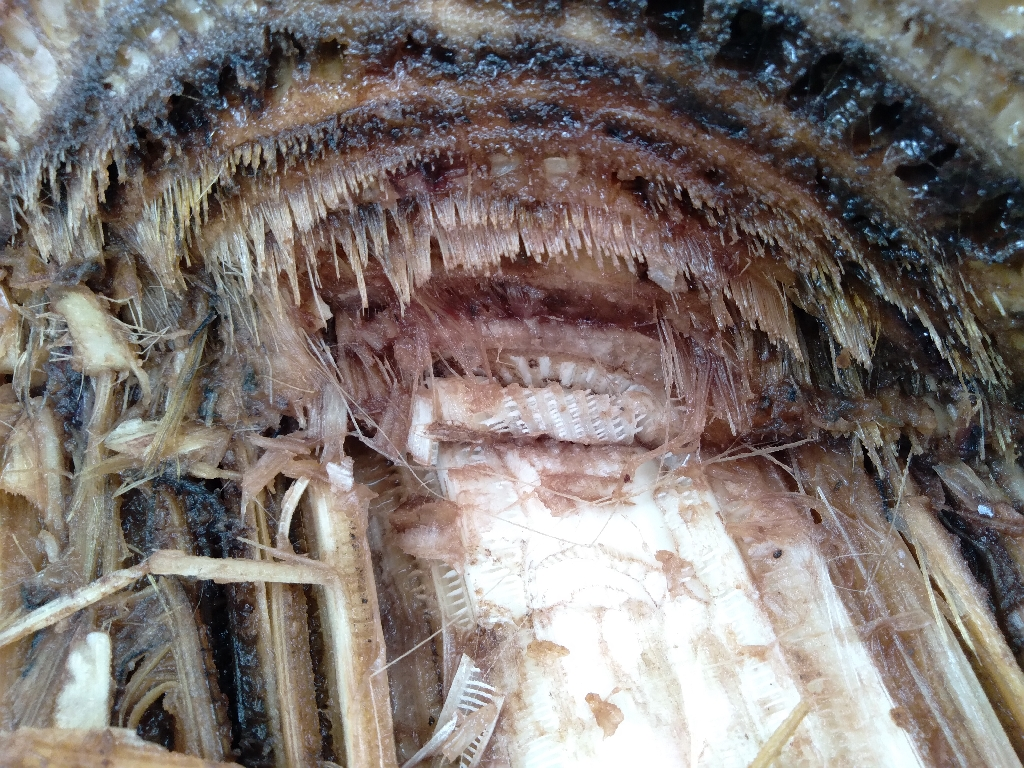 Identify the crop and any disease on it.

banana, fusarium wilt race 1
